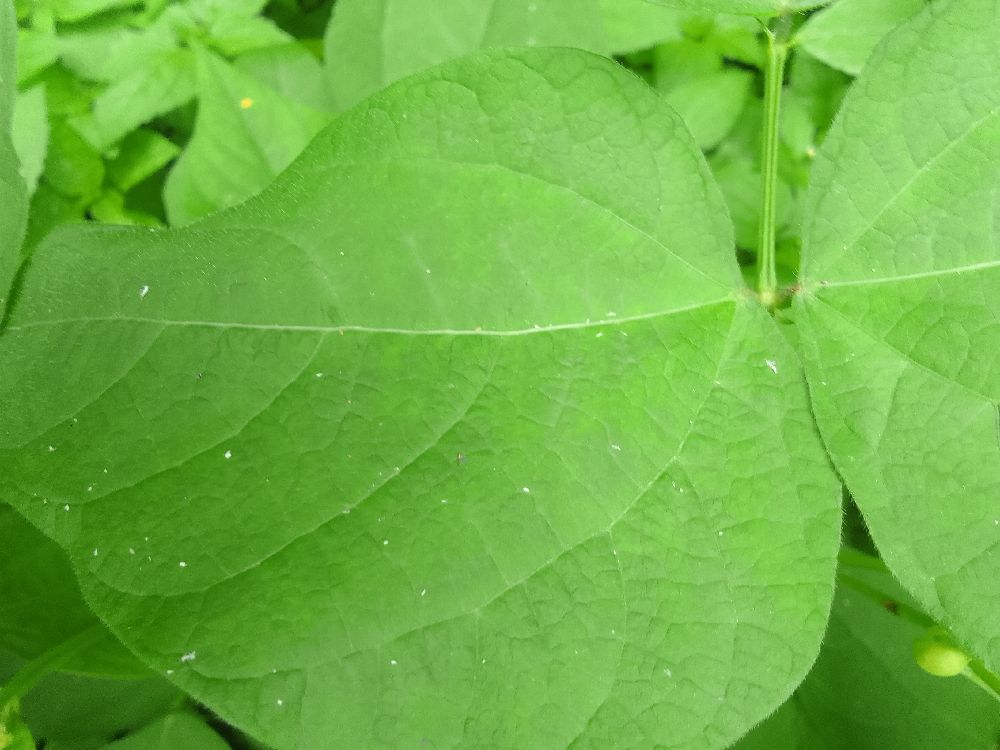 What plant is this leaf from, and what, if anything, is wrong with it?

common bean, healthy
